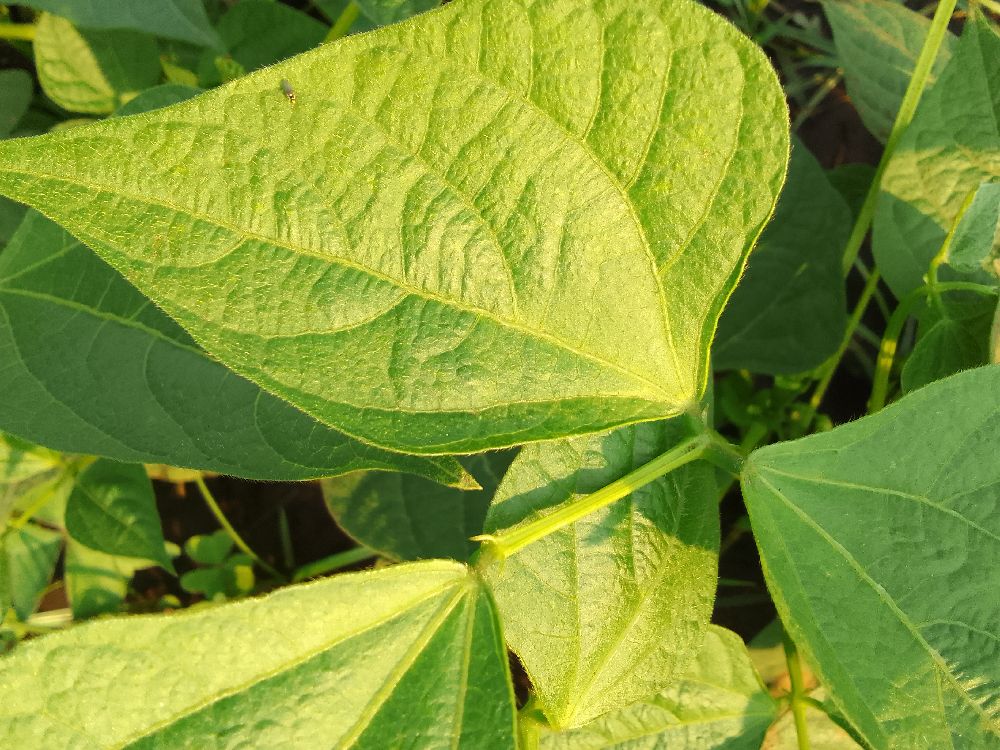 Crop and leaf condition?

common bean, healthy
